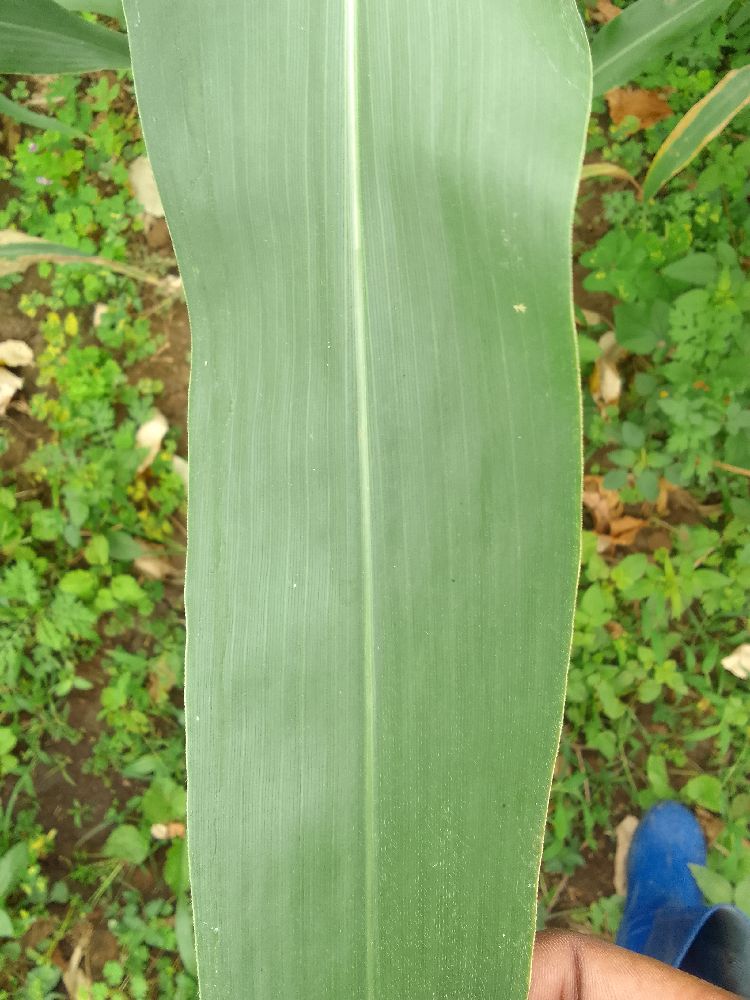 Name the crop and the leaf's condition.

maize, healthy
